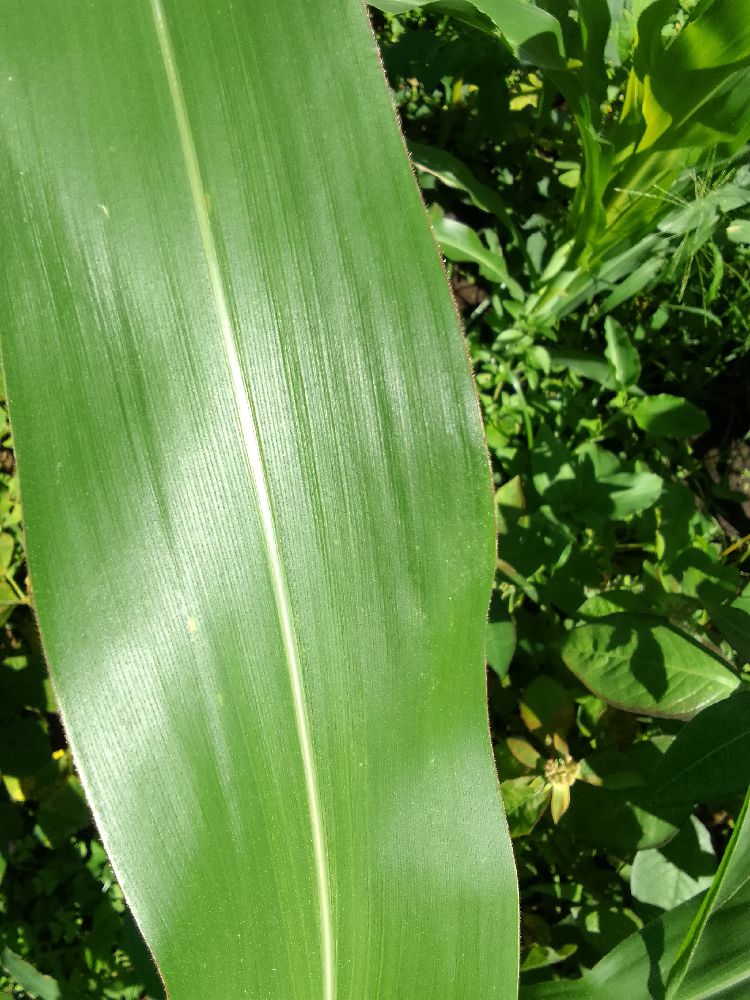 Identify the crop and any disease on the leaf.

maize, healthy
